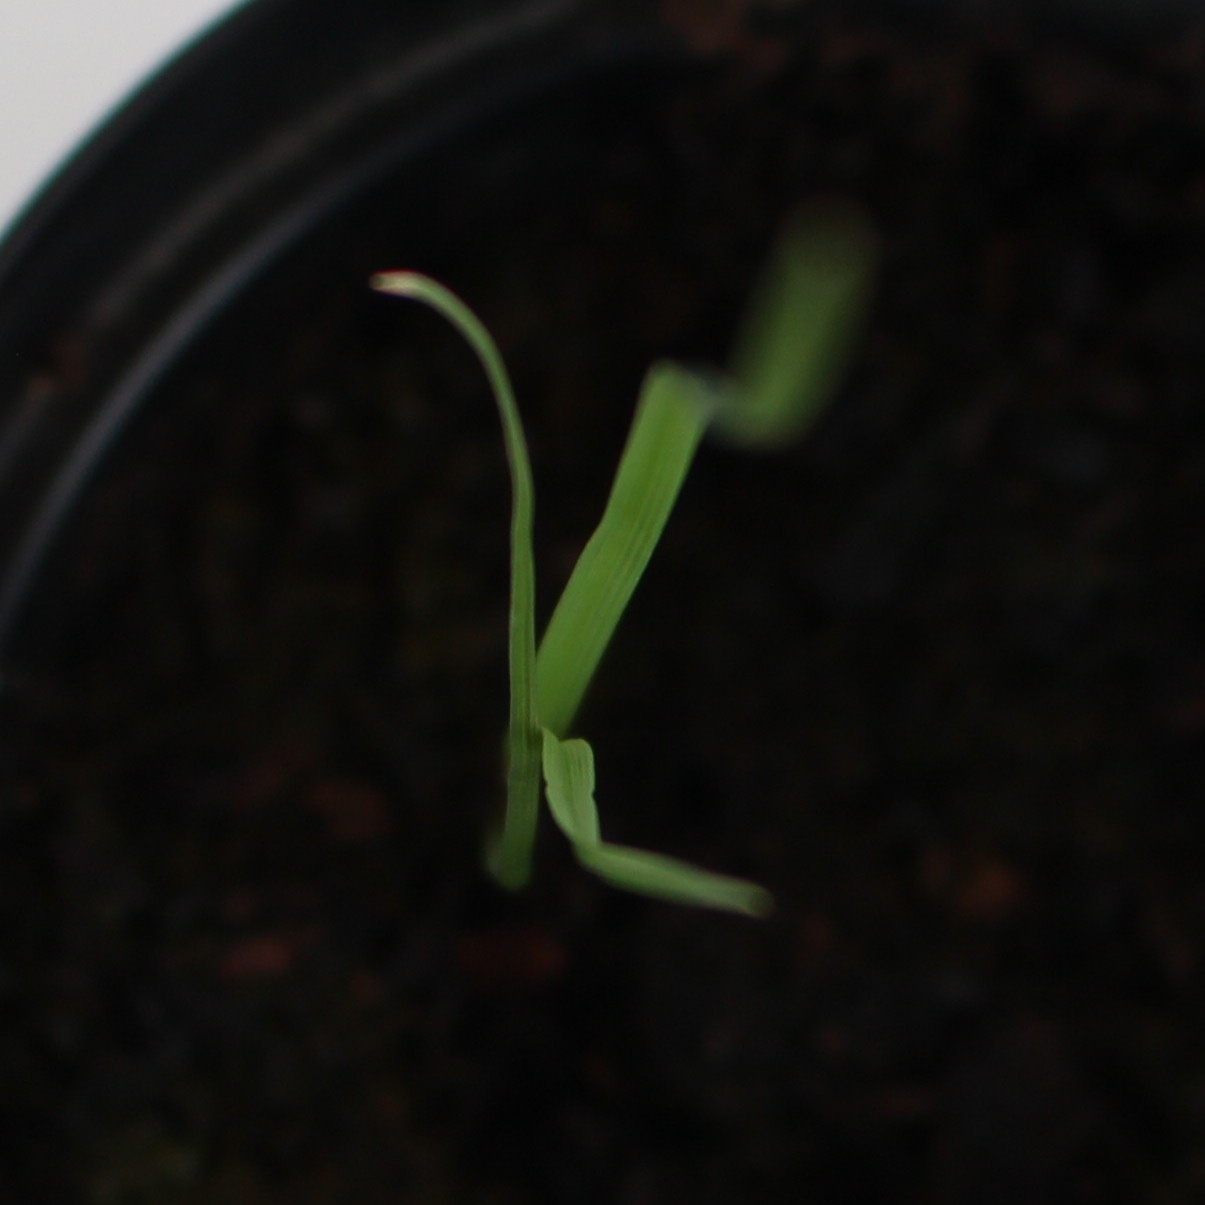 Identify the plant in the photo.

Lolium multiflorum
